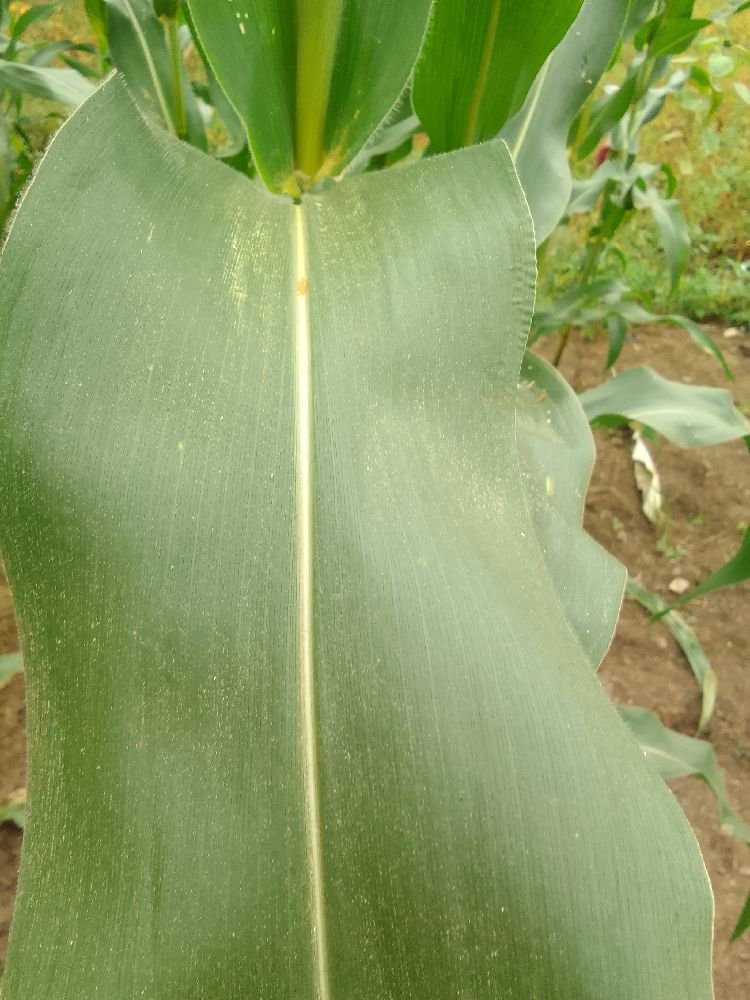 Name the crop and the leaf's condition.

maize, healthy
